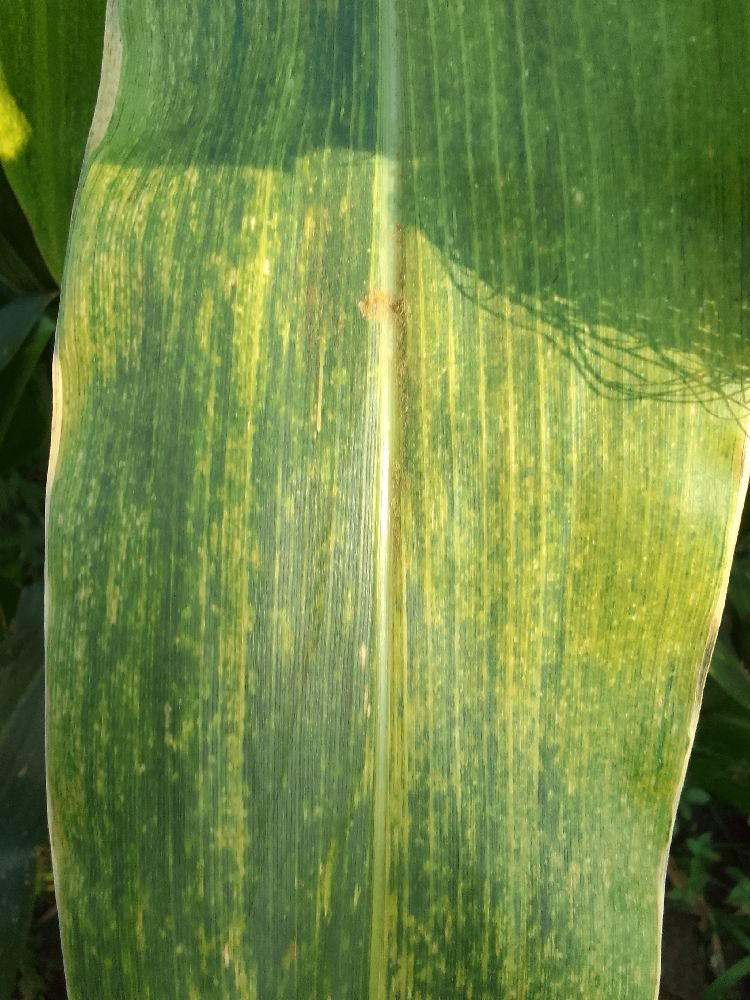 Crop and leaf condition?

maize, maize lethal necrosis
